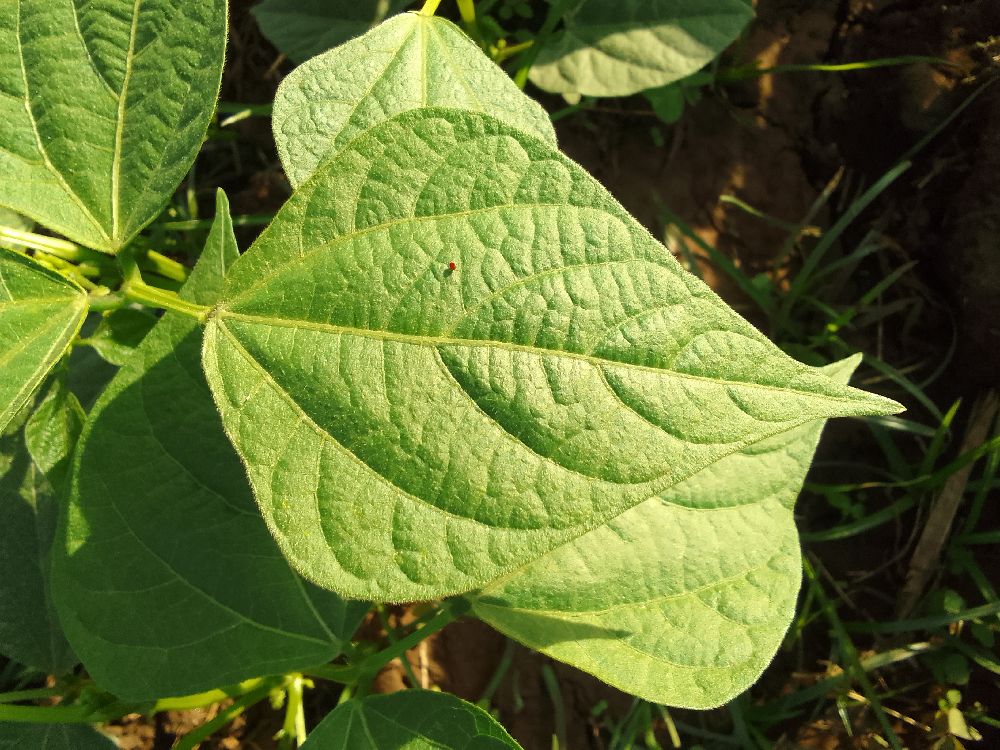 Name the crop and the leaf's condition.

common bean, healthy
